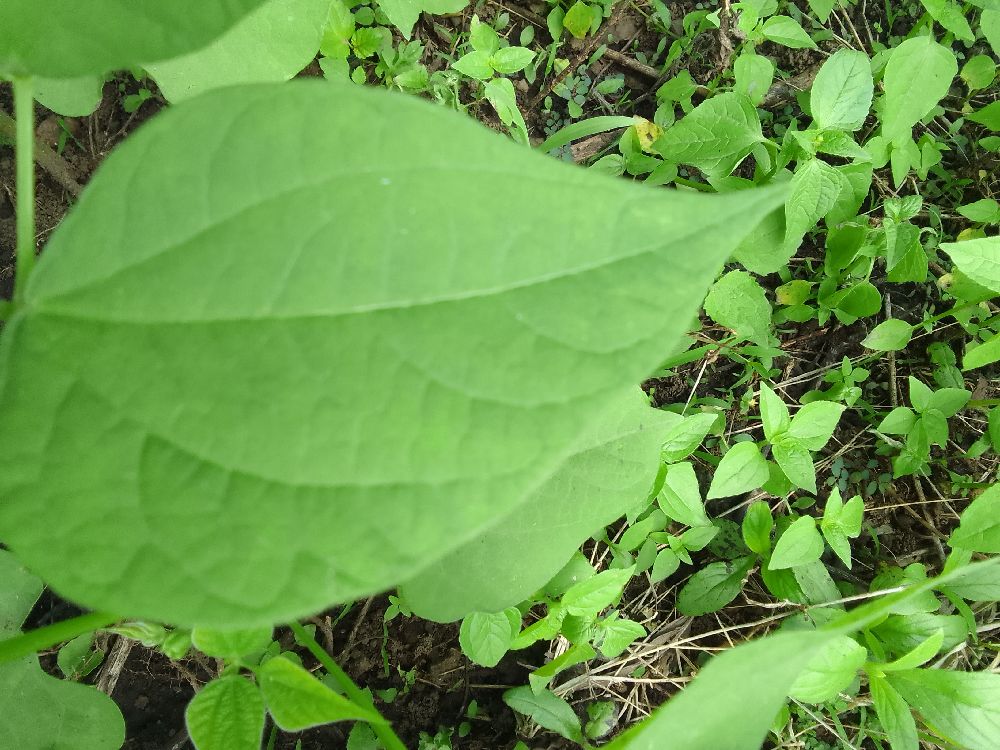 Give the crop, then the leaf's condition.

common bean, healthy
